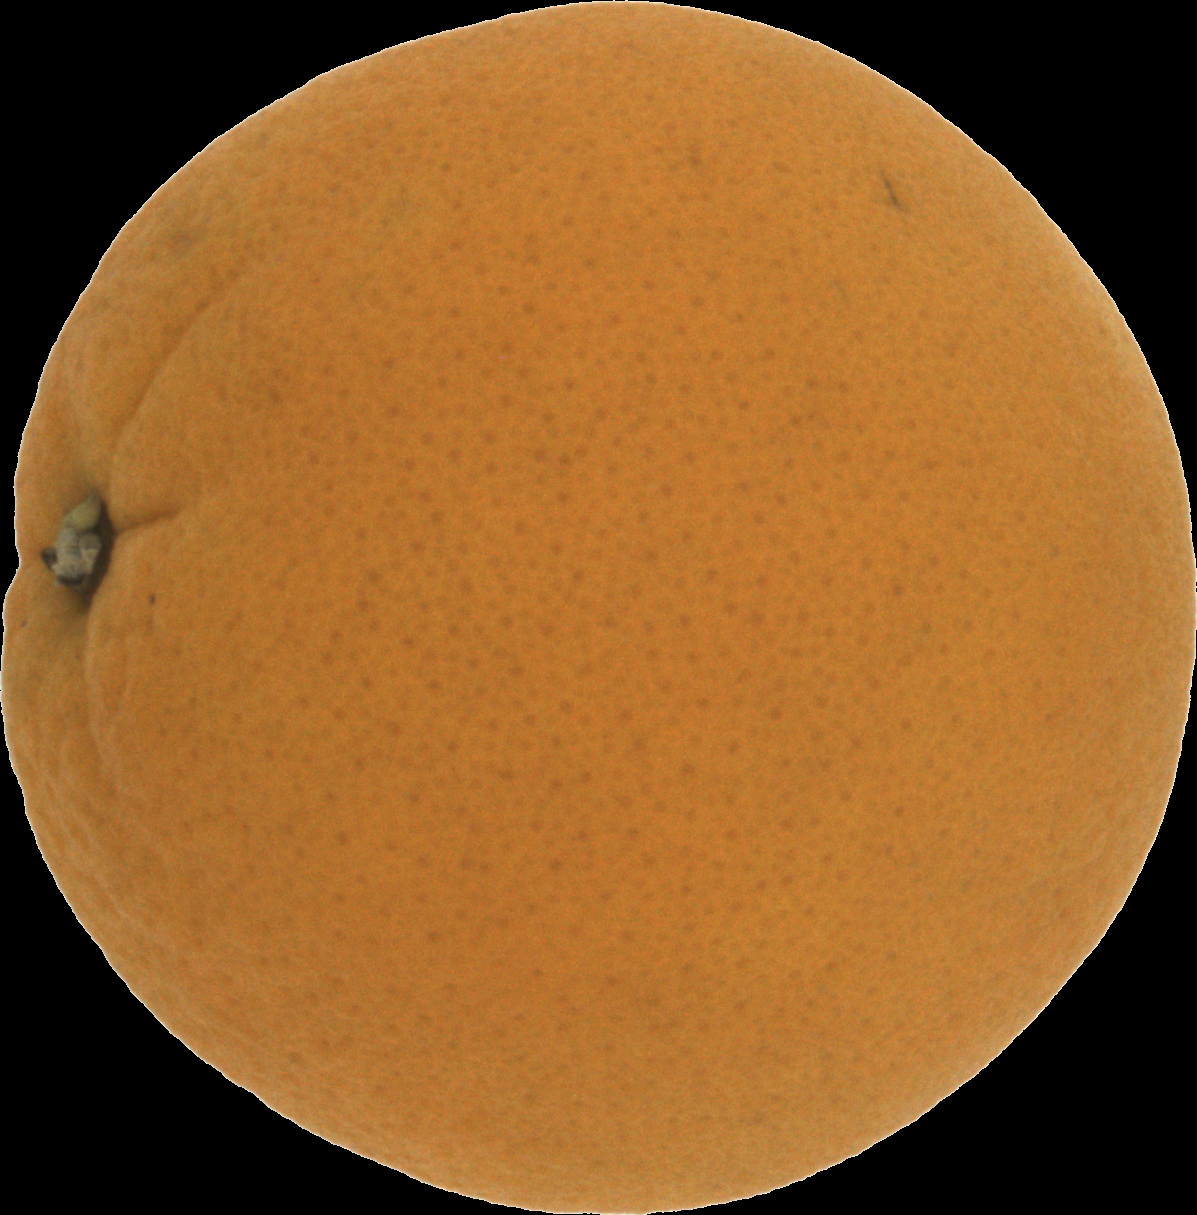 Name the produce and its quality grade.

orange, good
